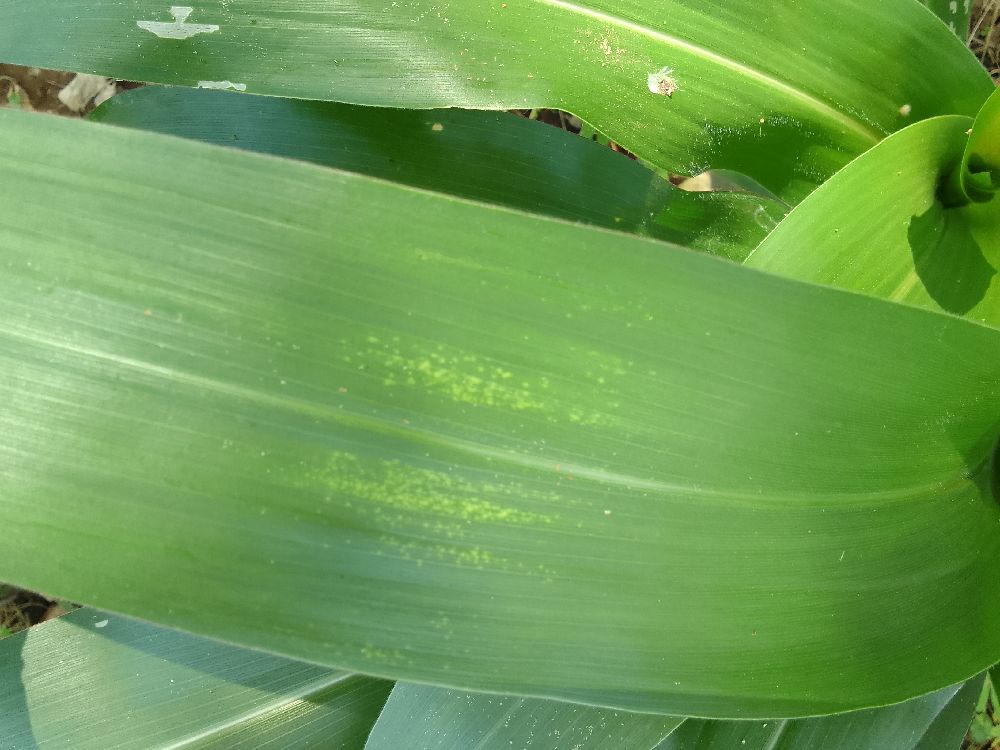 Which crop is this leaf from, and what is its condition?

maize, healthy
